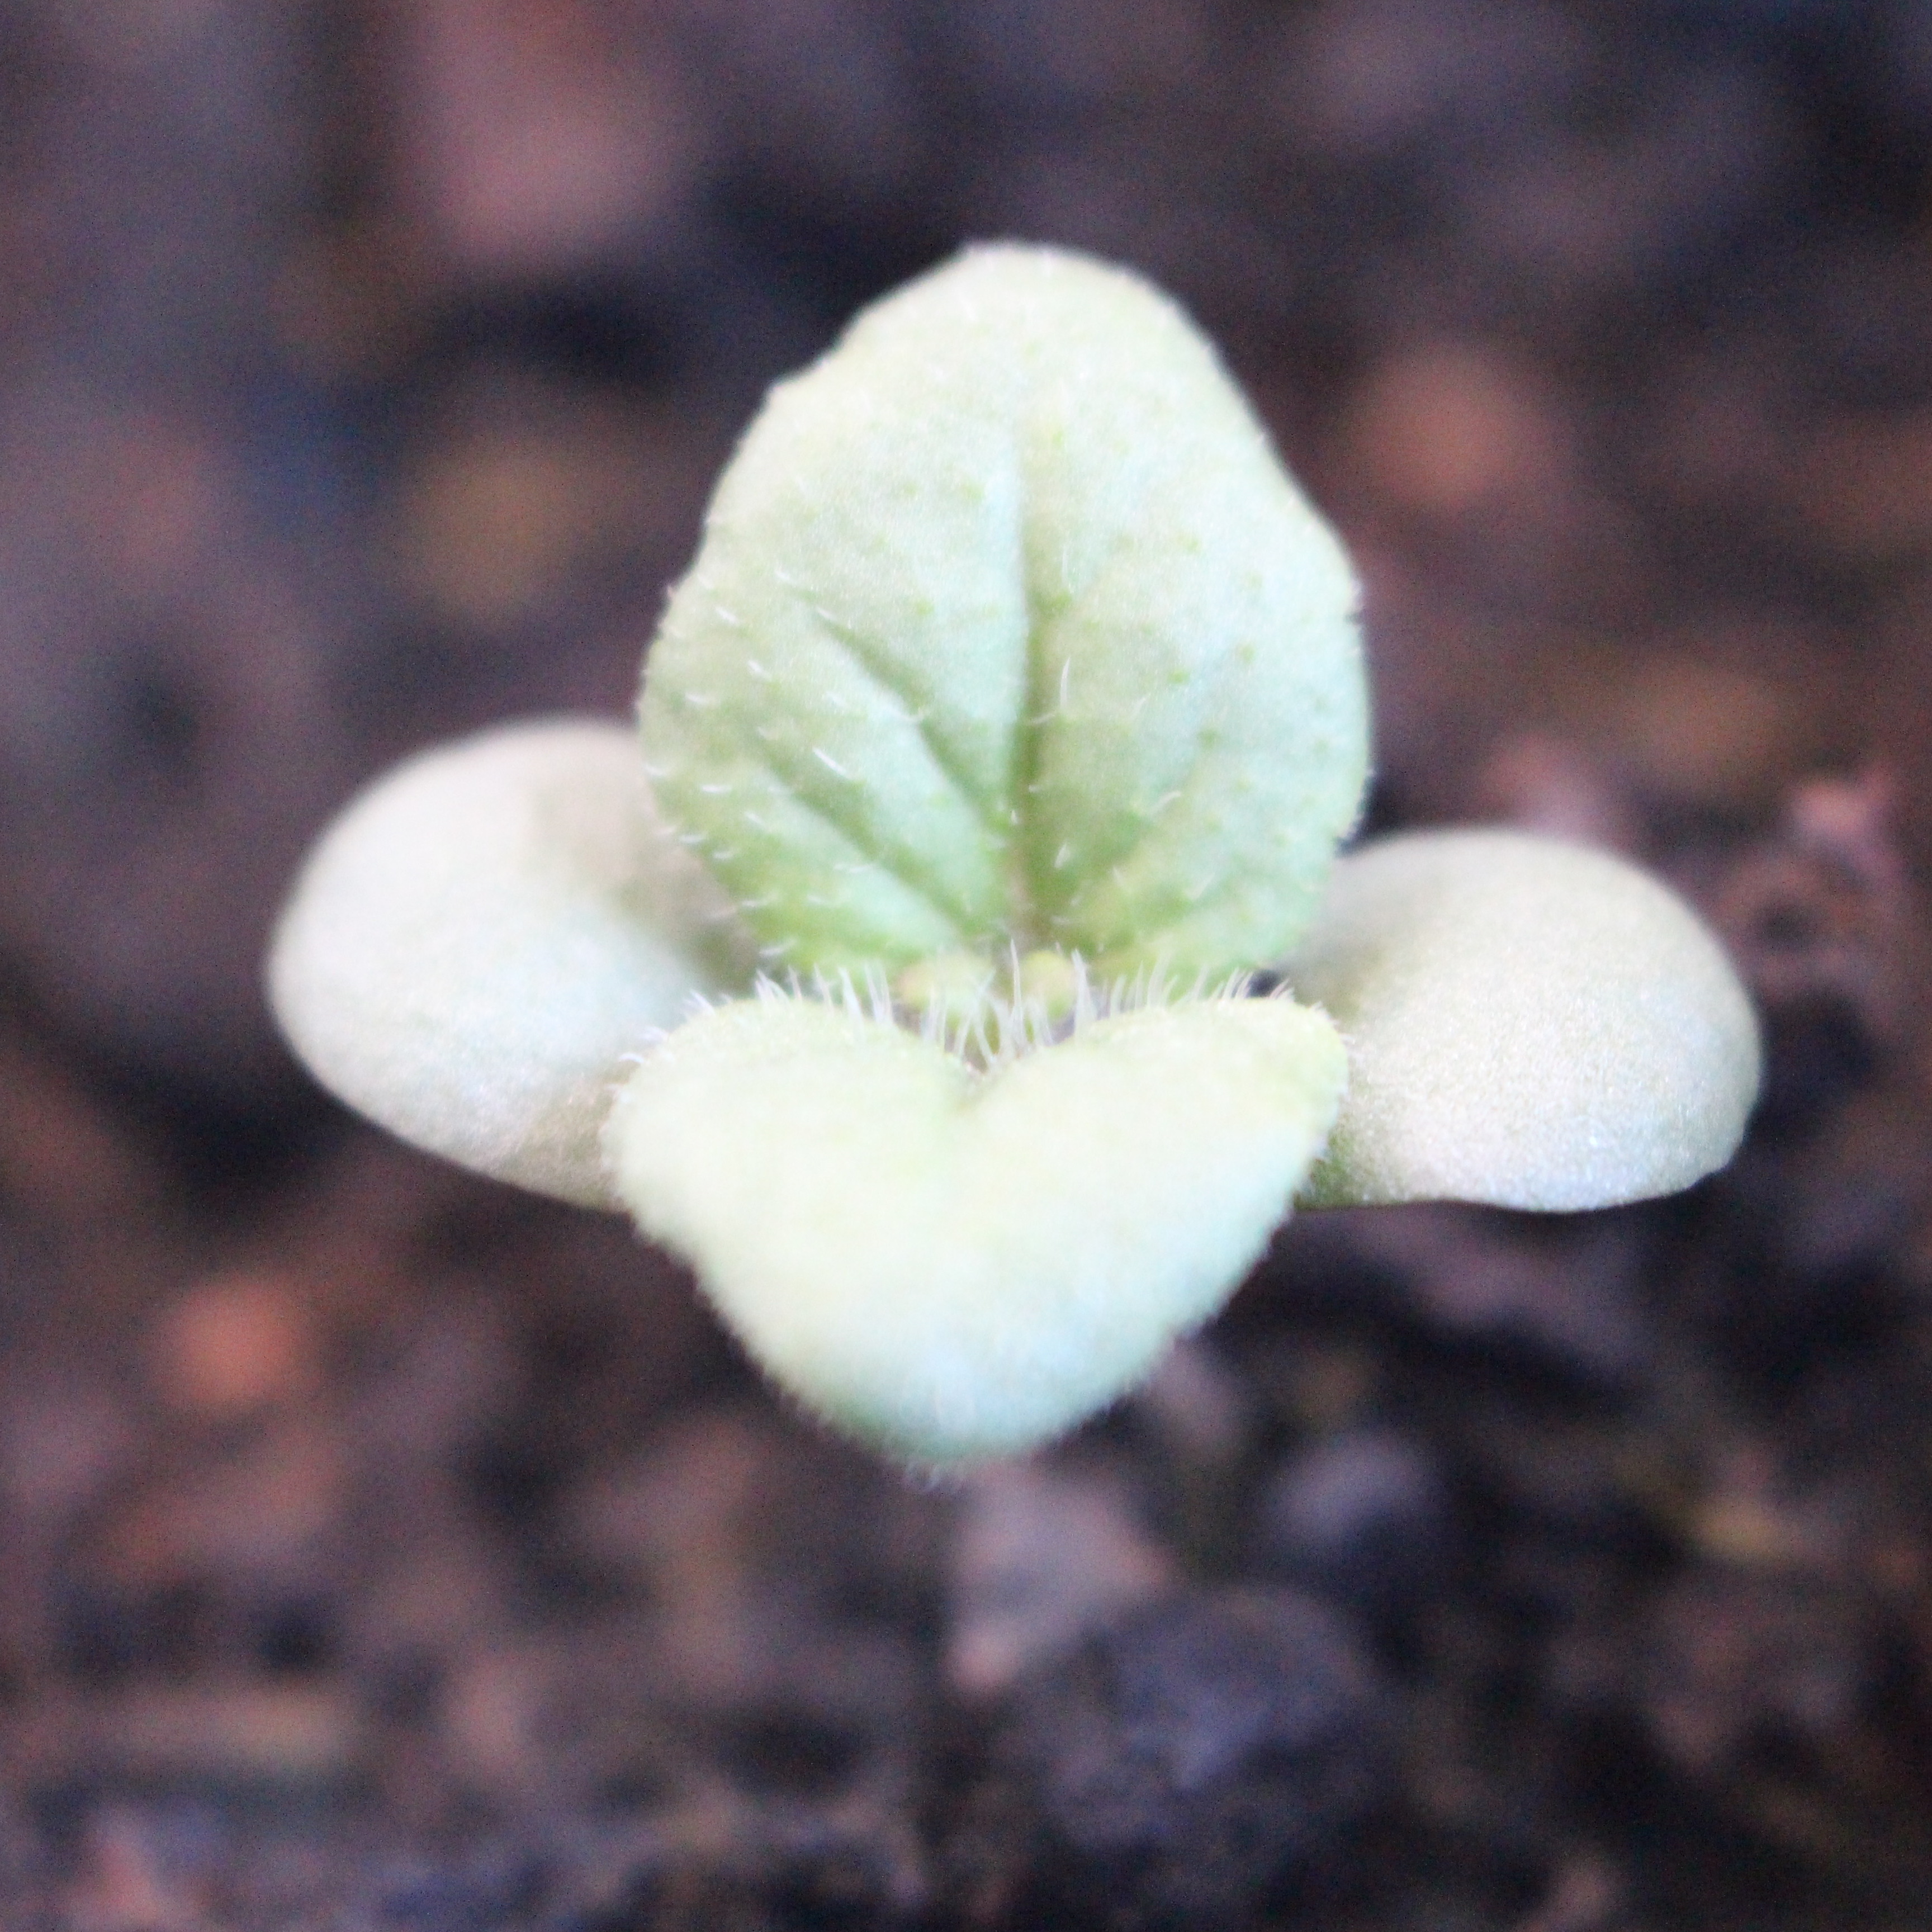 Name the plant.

Veronica persica
